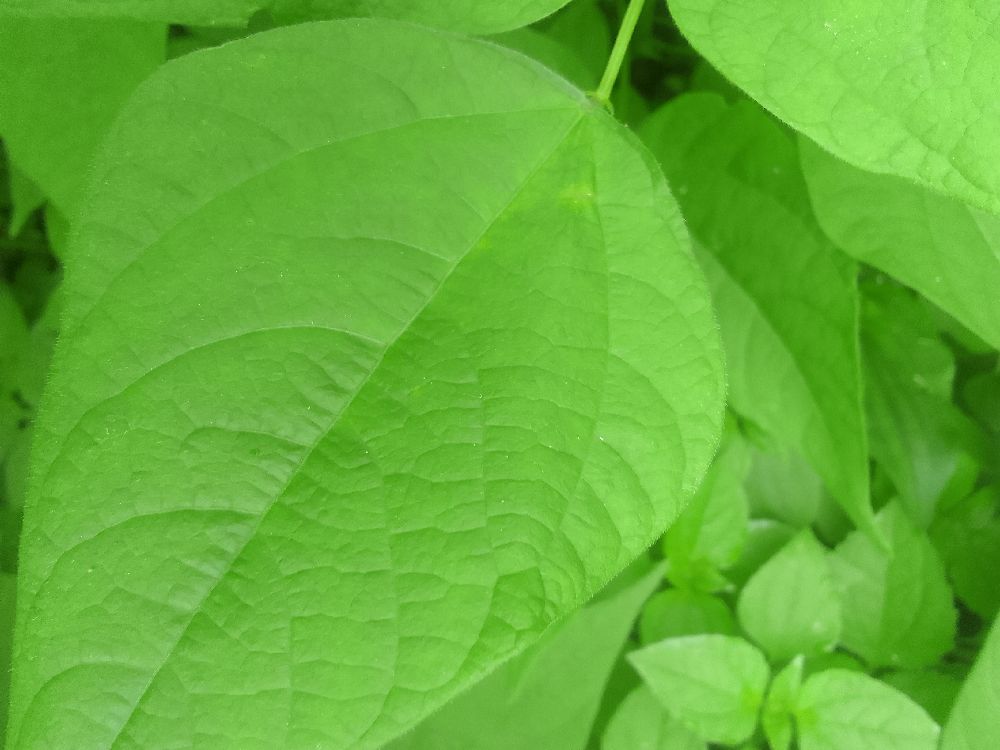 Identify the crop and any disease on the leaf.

common bean, healthy
